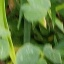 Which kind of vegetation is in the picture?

unstructured weed
